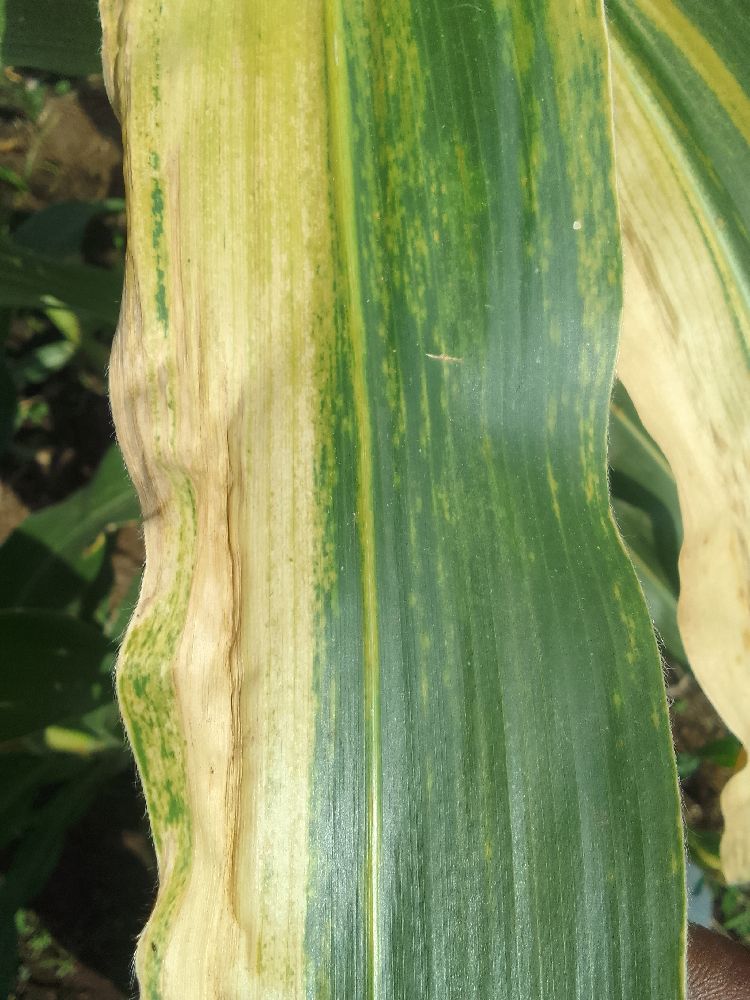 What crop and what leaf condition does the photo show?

maize, maize lethal necrosis
